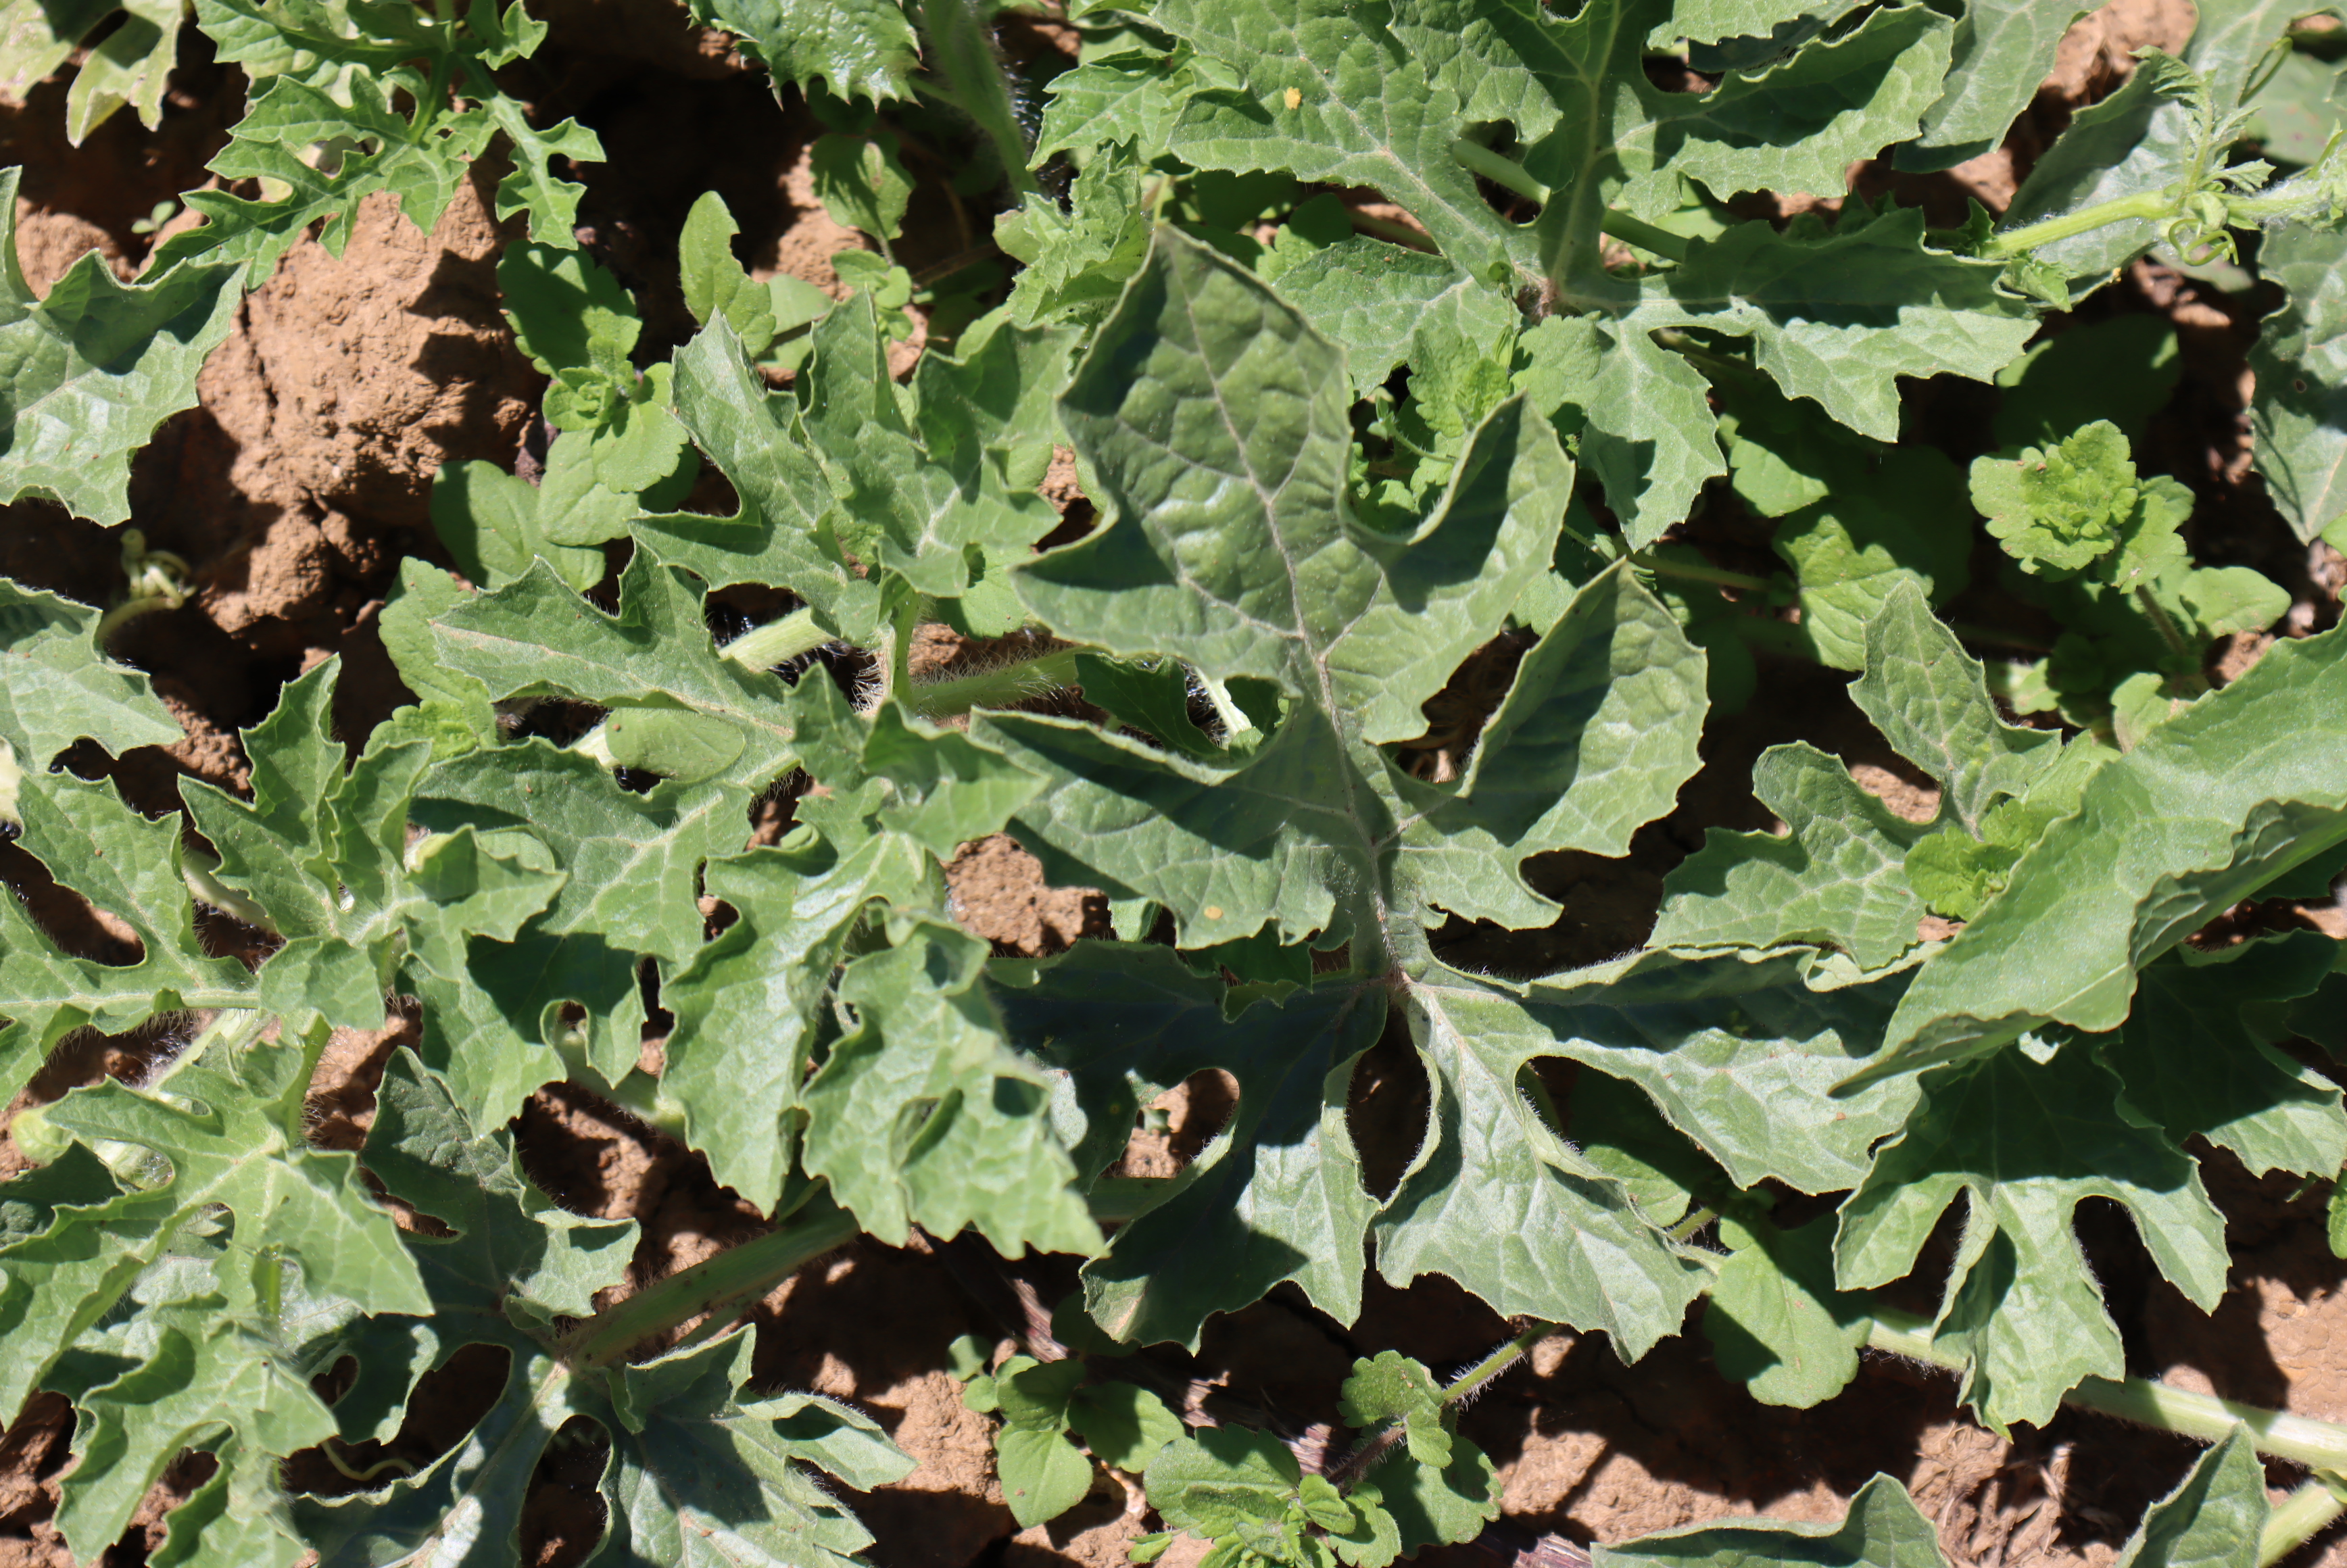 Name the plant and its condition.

watermelon, weeds
